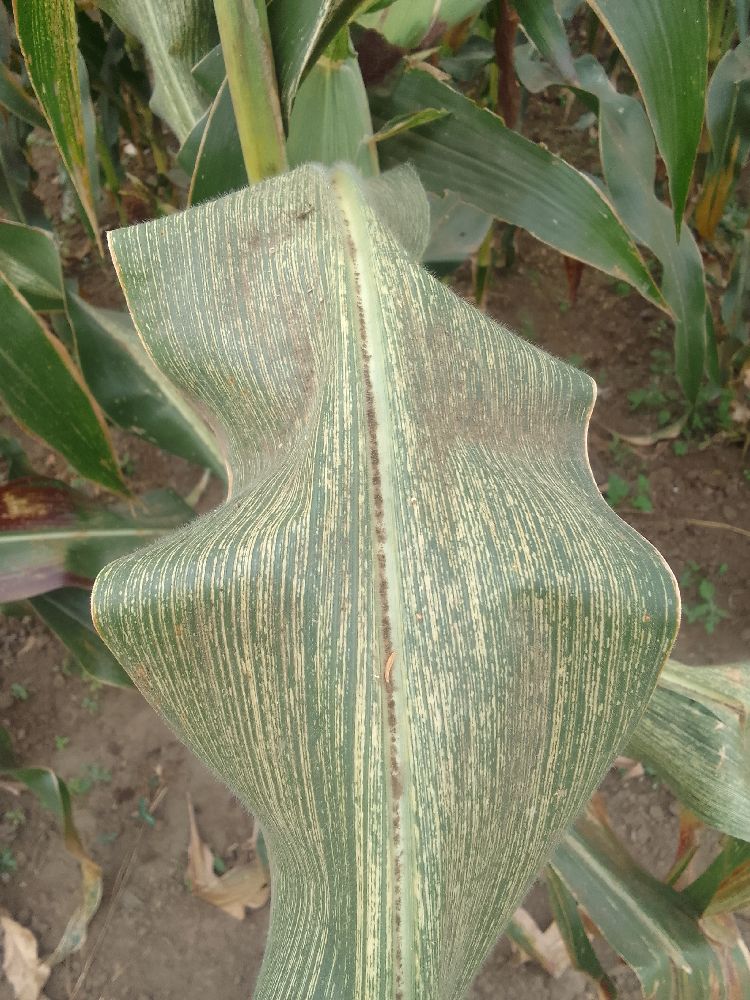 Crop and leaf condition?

maize, maize streak virus
